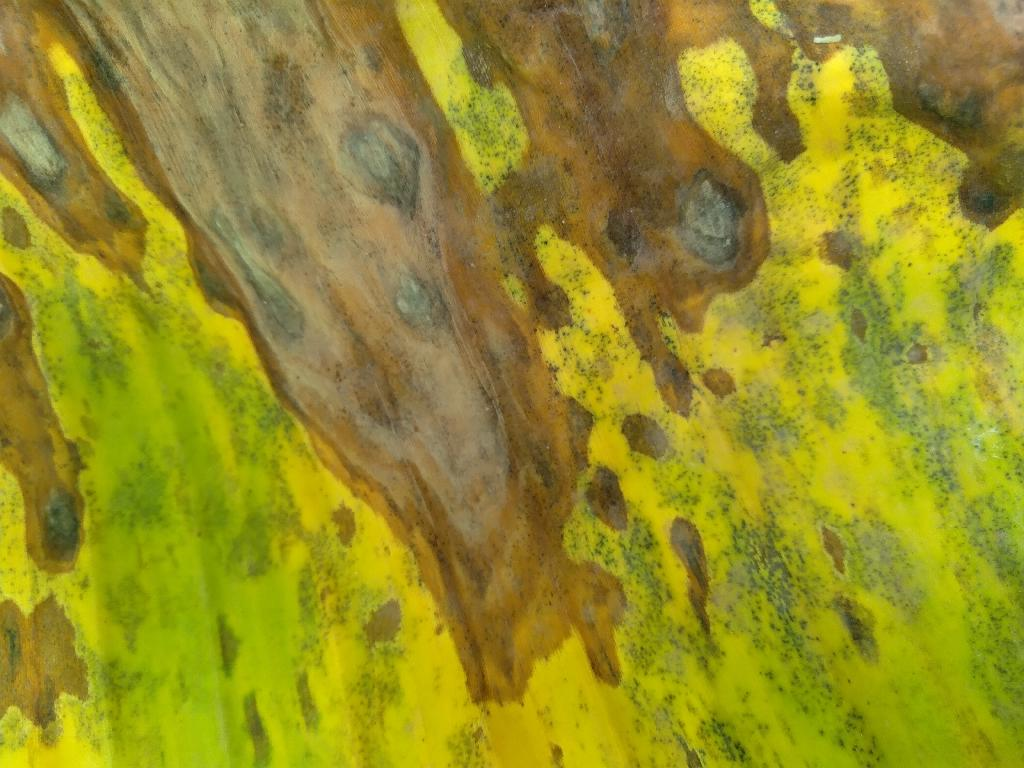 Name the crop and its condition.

banana, black sigatoka
